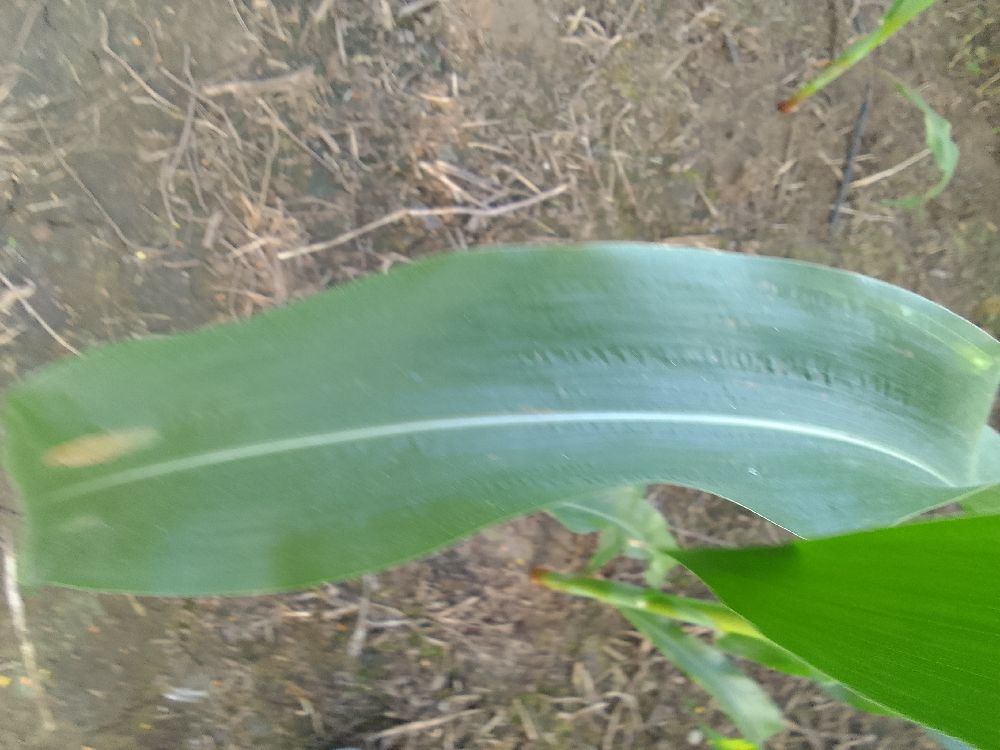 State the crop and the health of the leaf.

maize, healthy
